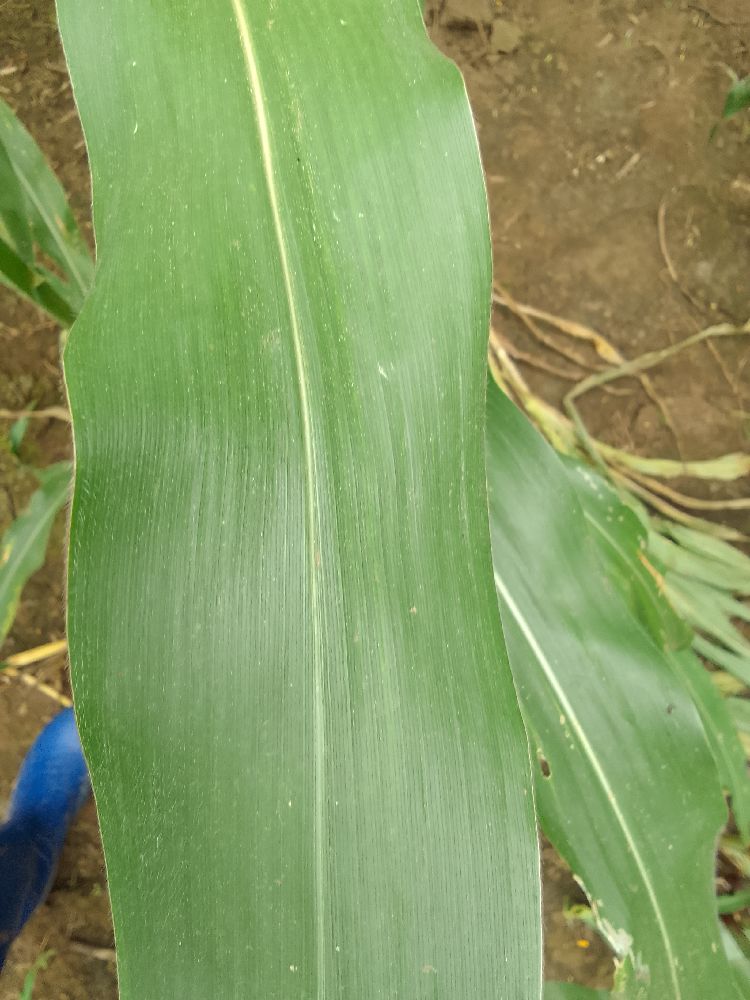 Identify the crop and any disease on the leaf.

maize, healthy
